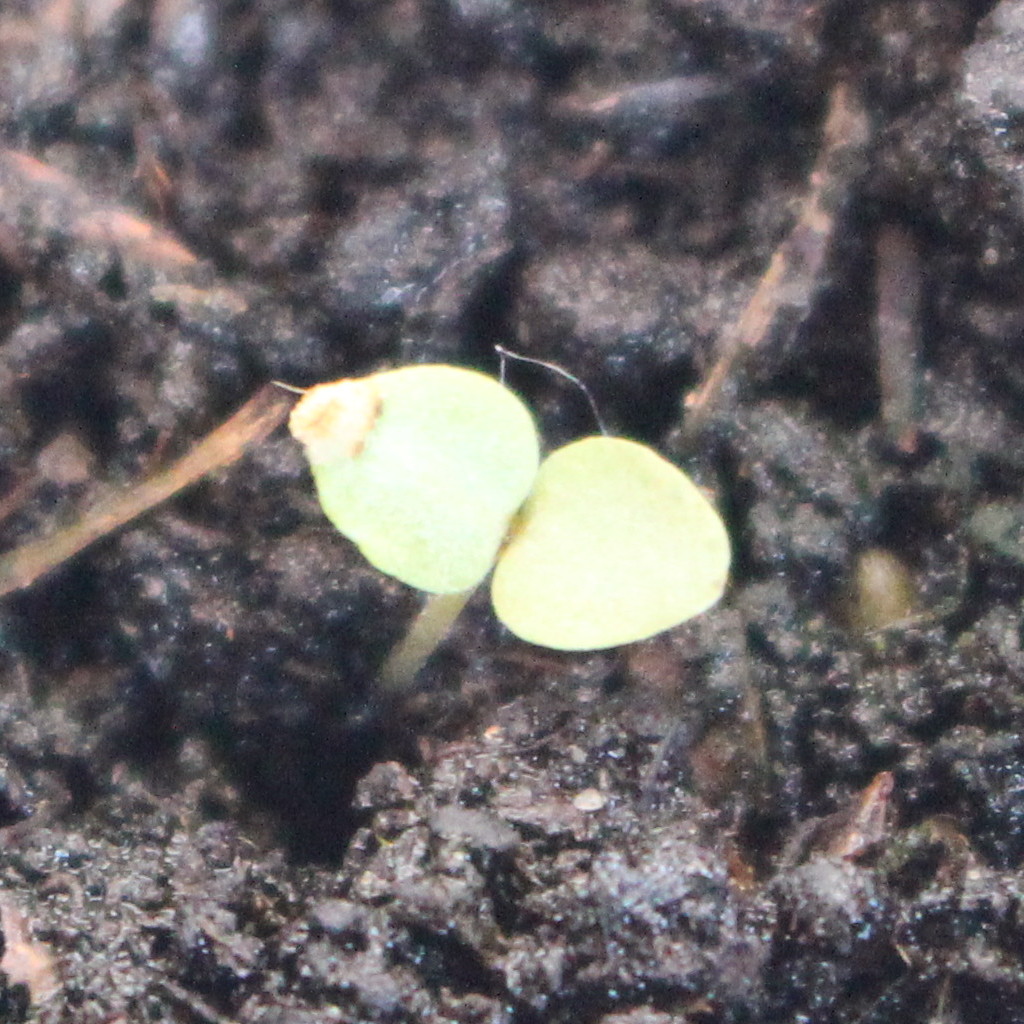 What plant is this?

Veronica persica
